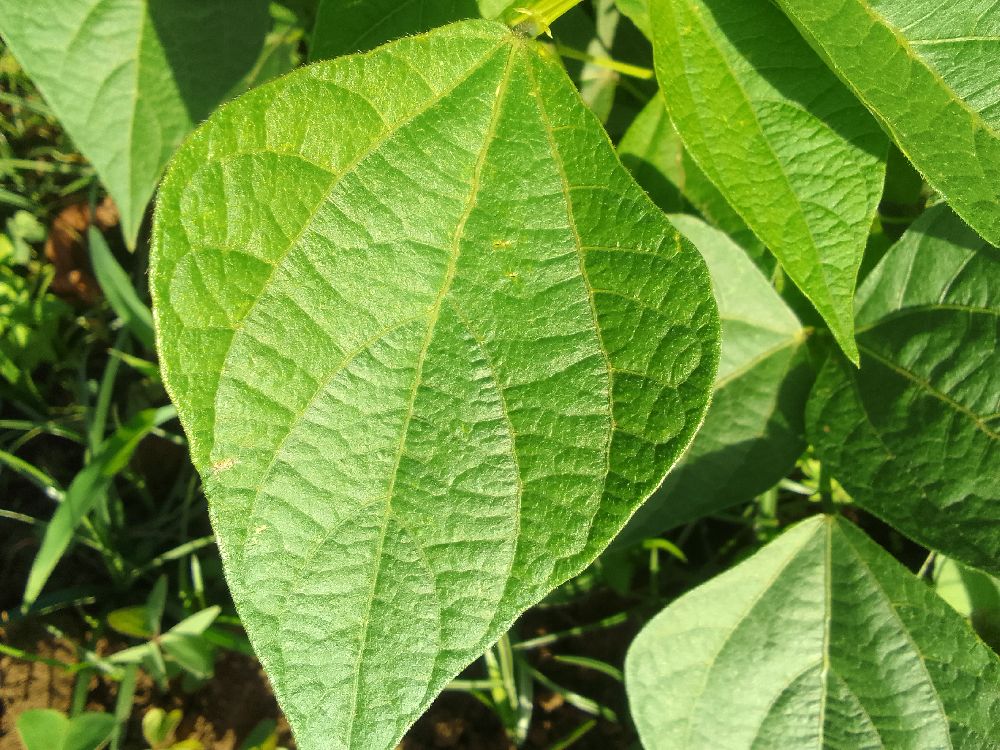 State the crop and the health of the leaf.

common bean, healthy
